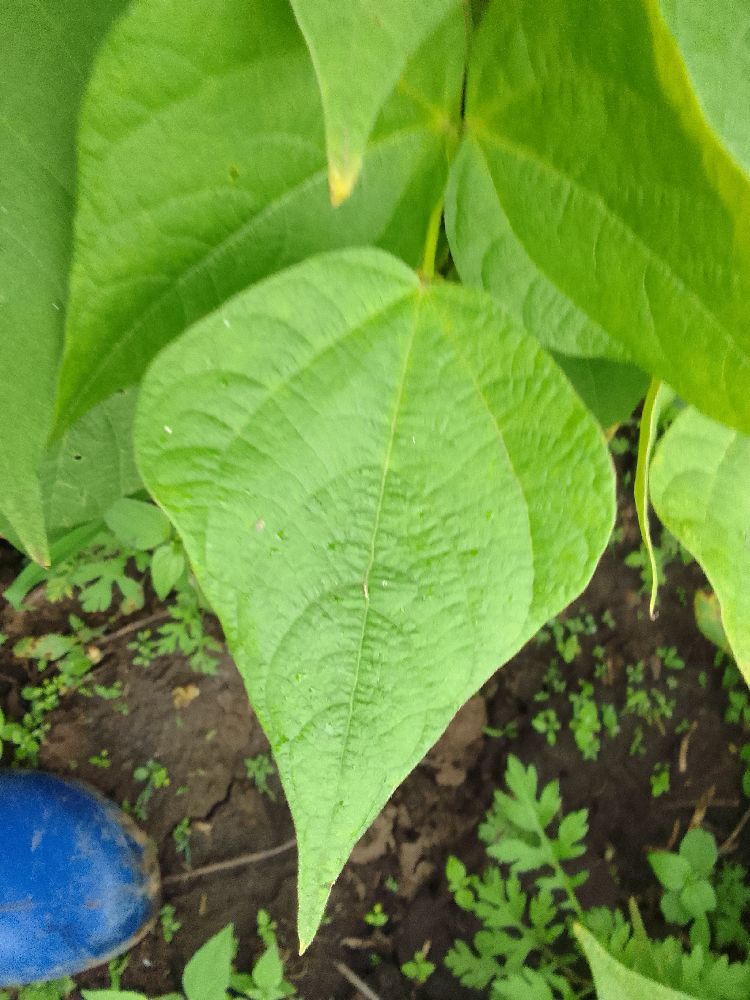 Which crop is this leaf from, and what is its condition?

common bean, healthy
